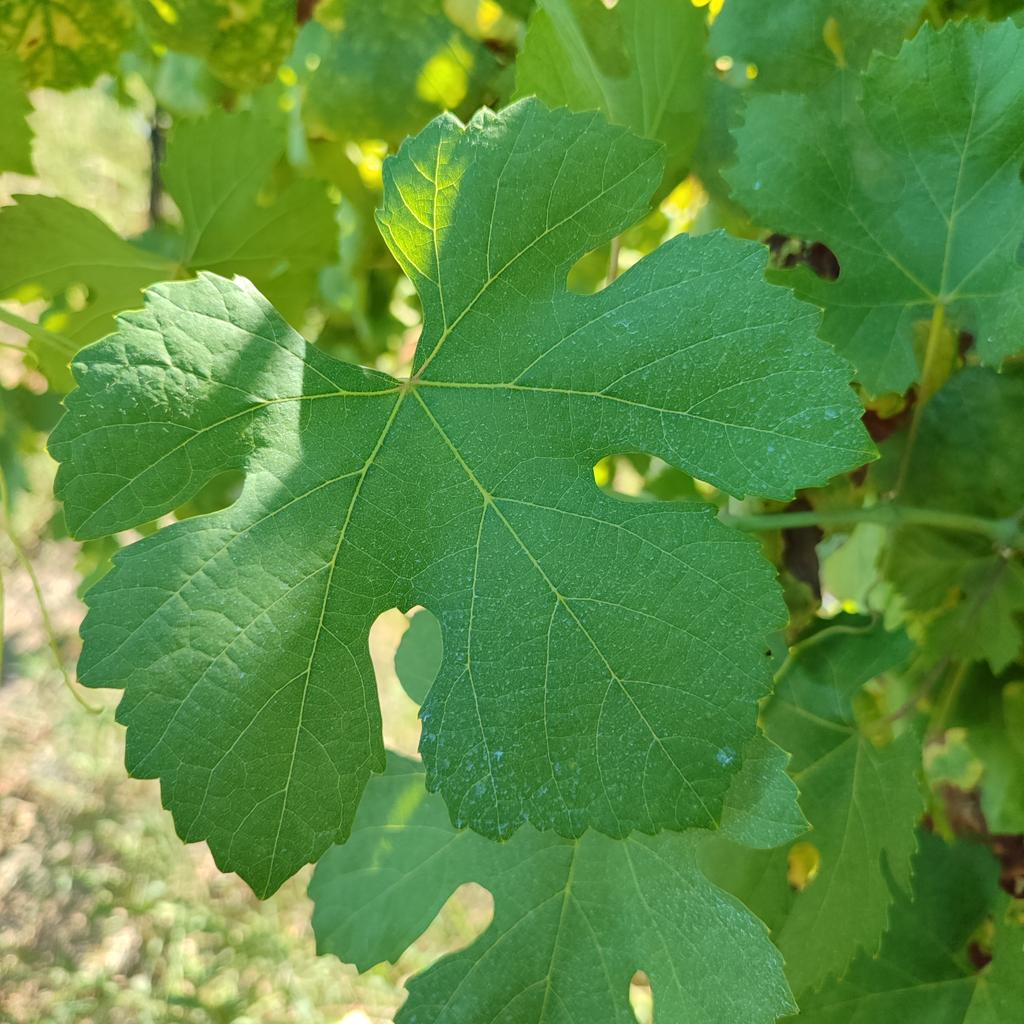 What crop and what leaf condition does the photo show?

grapevine, healthy
